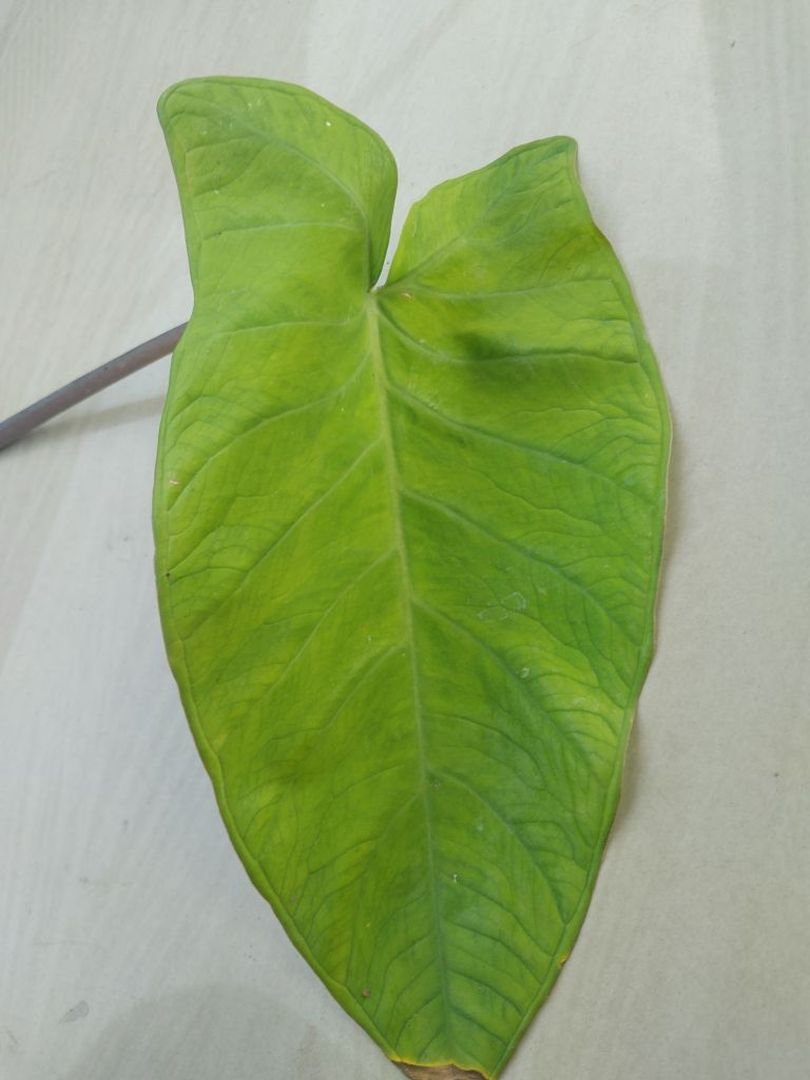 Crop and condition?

taro, mosaic
